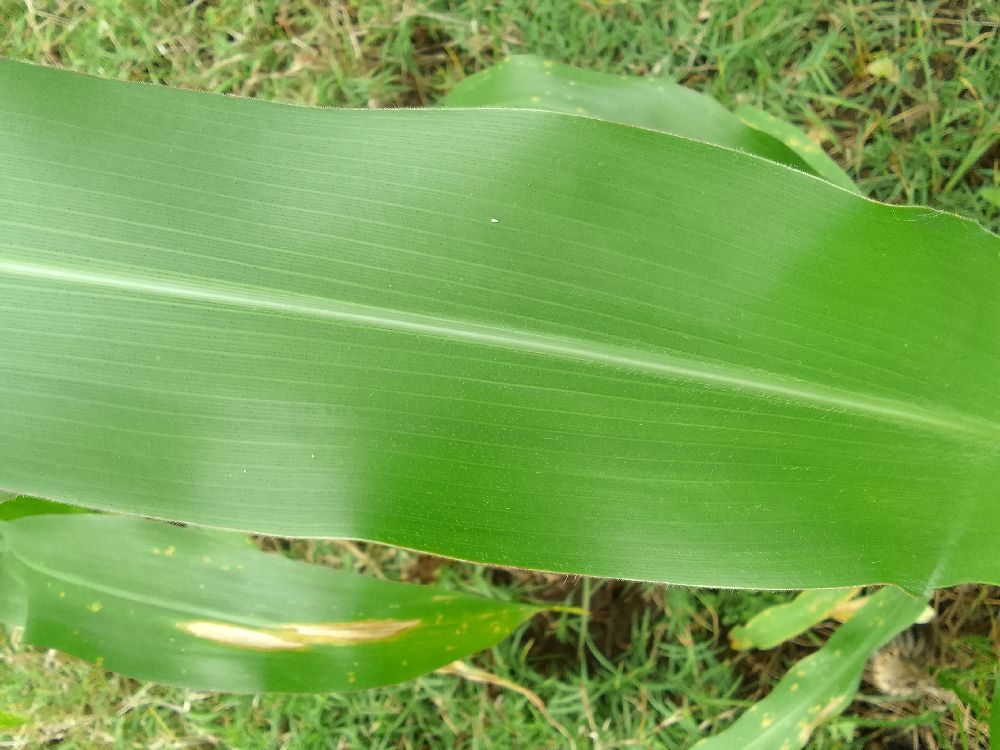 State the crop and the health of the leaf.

maize, healthy
